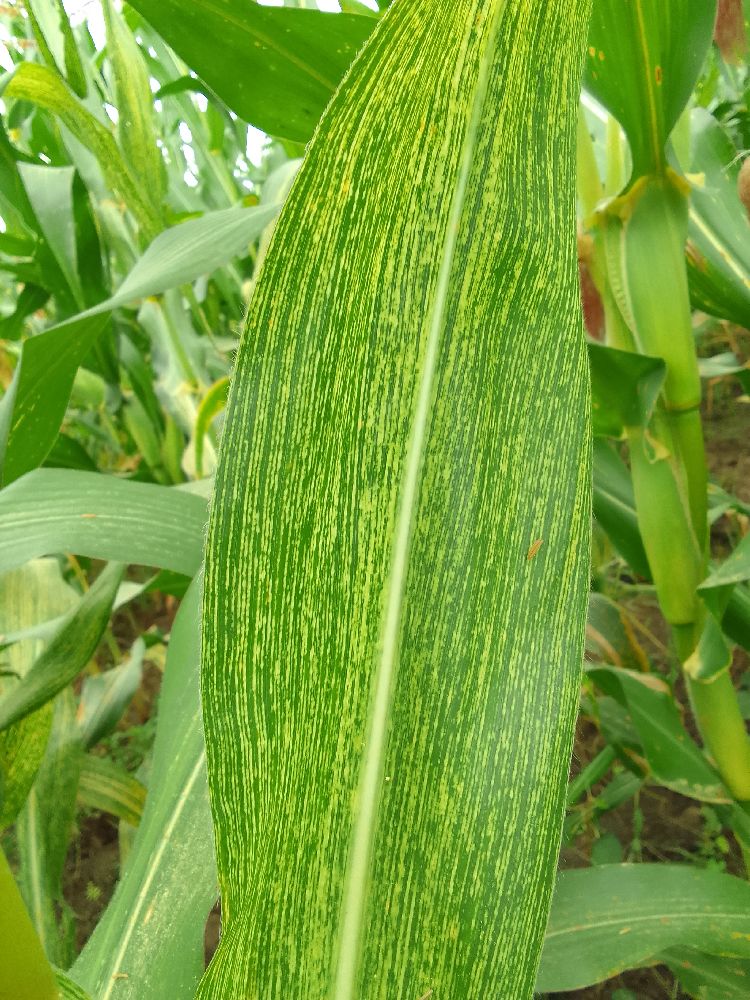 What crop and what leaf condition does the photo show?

maize, maize streak virus
